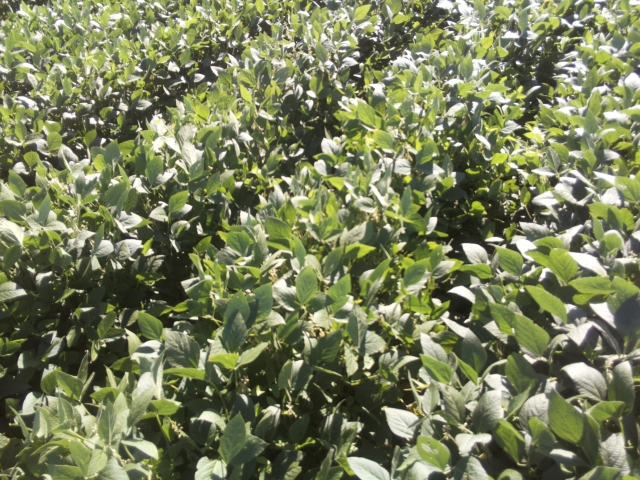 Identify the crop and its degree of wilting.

soybean, leaflets folding inward at secondary pulvinus with no turgor loss in leaflets or petioles
